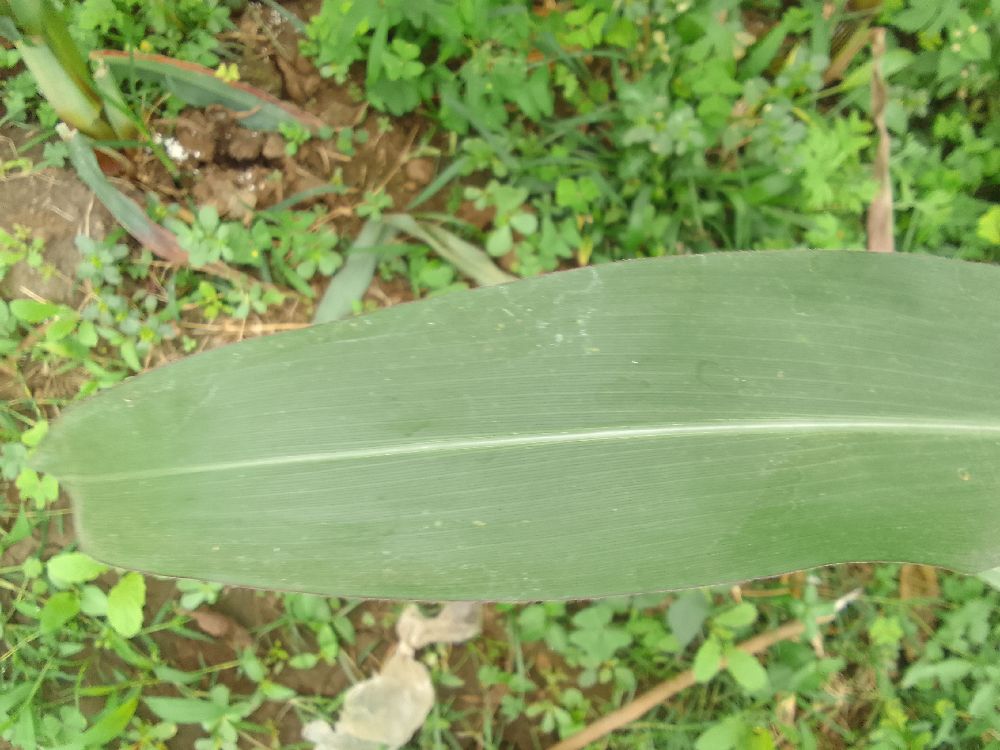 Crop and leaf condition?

maize, healthy
